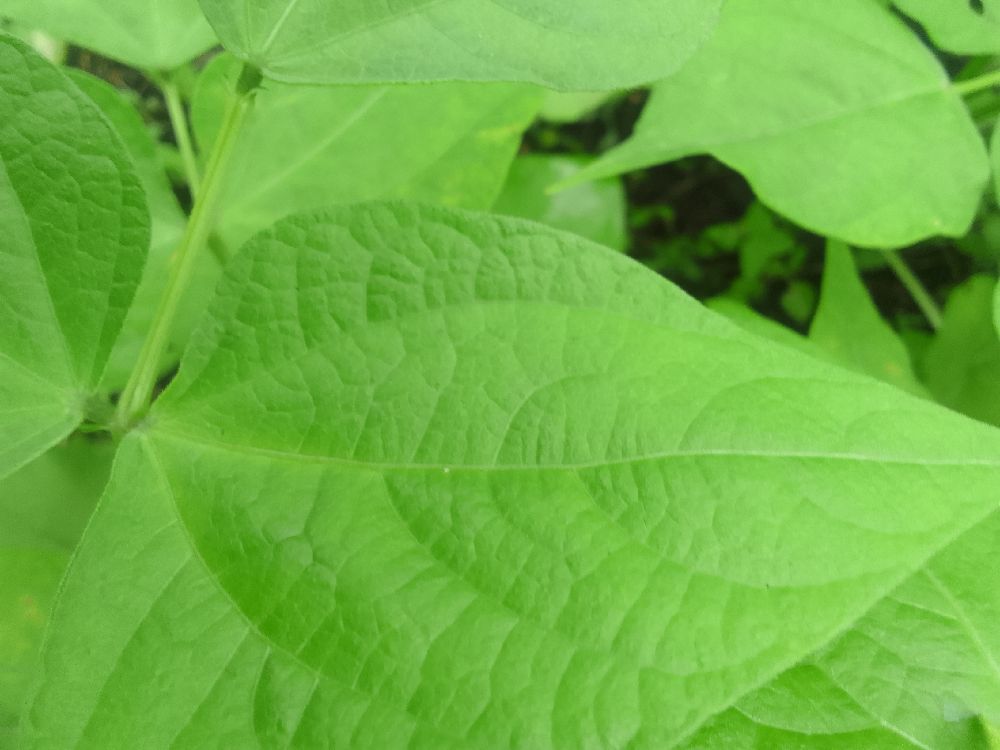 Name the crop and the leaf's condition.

common bean, healthy
